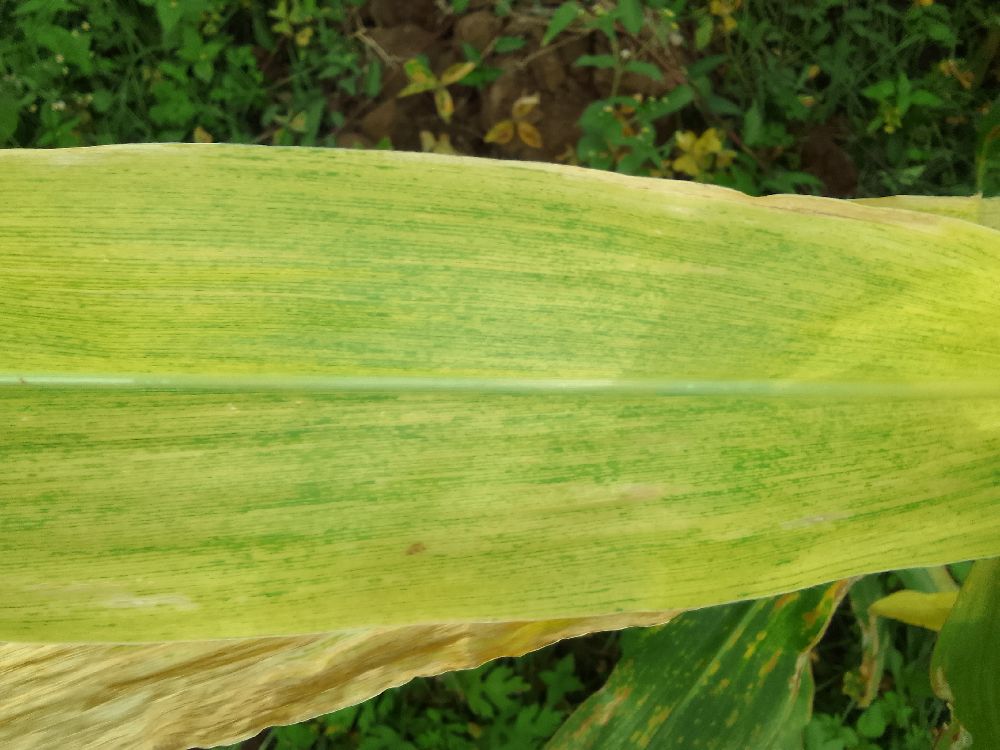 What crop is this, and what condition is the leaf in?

maize, maize lethal necrosis
